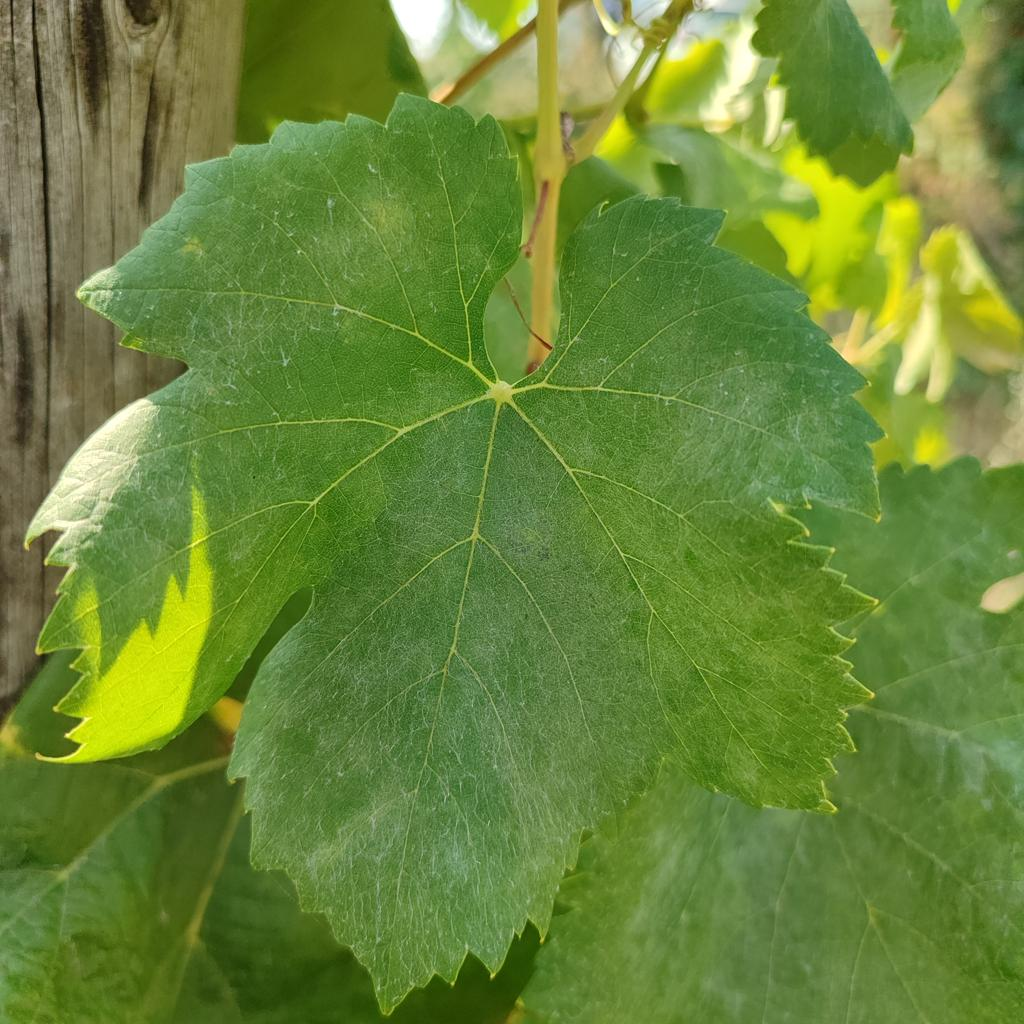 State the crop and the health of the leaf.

grapevine, healthy
